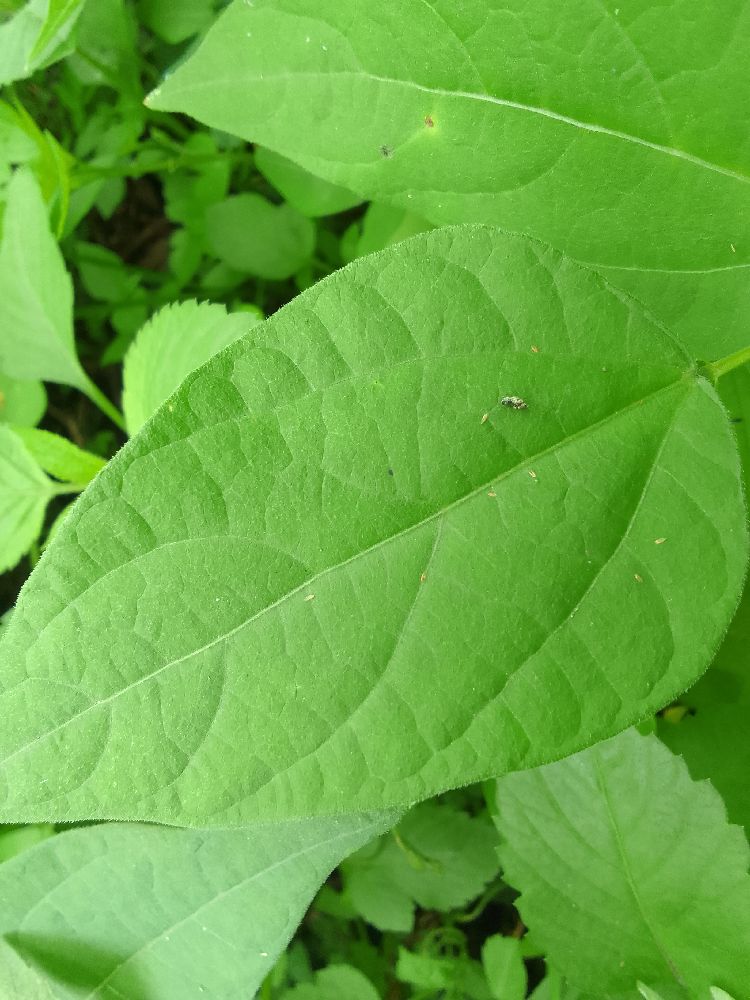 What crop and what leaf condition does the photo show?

common bean, healthy
